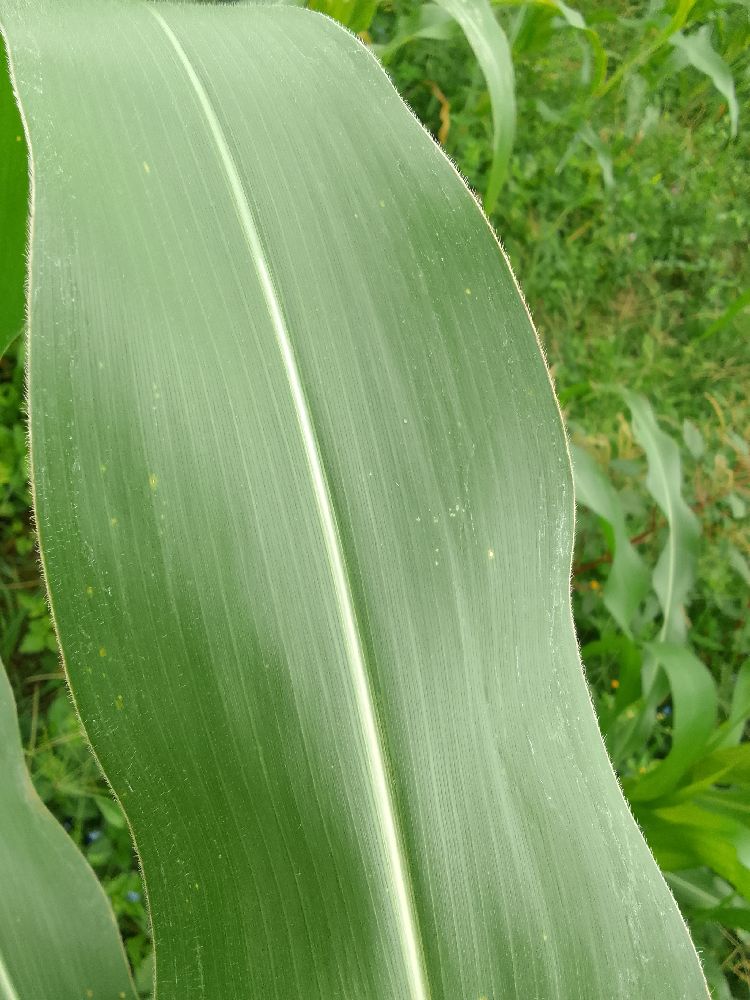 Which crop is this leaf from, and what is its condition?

maize, healthy
